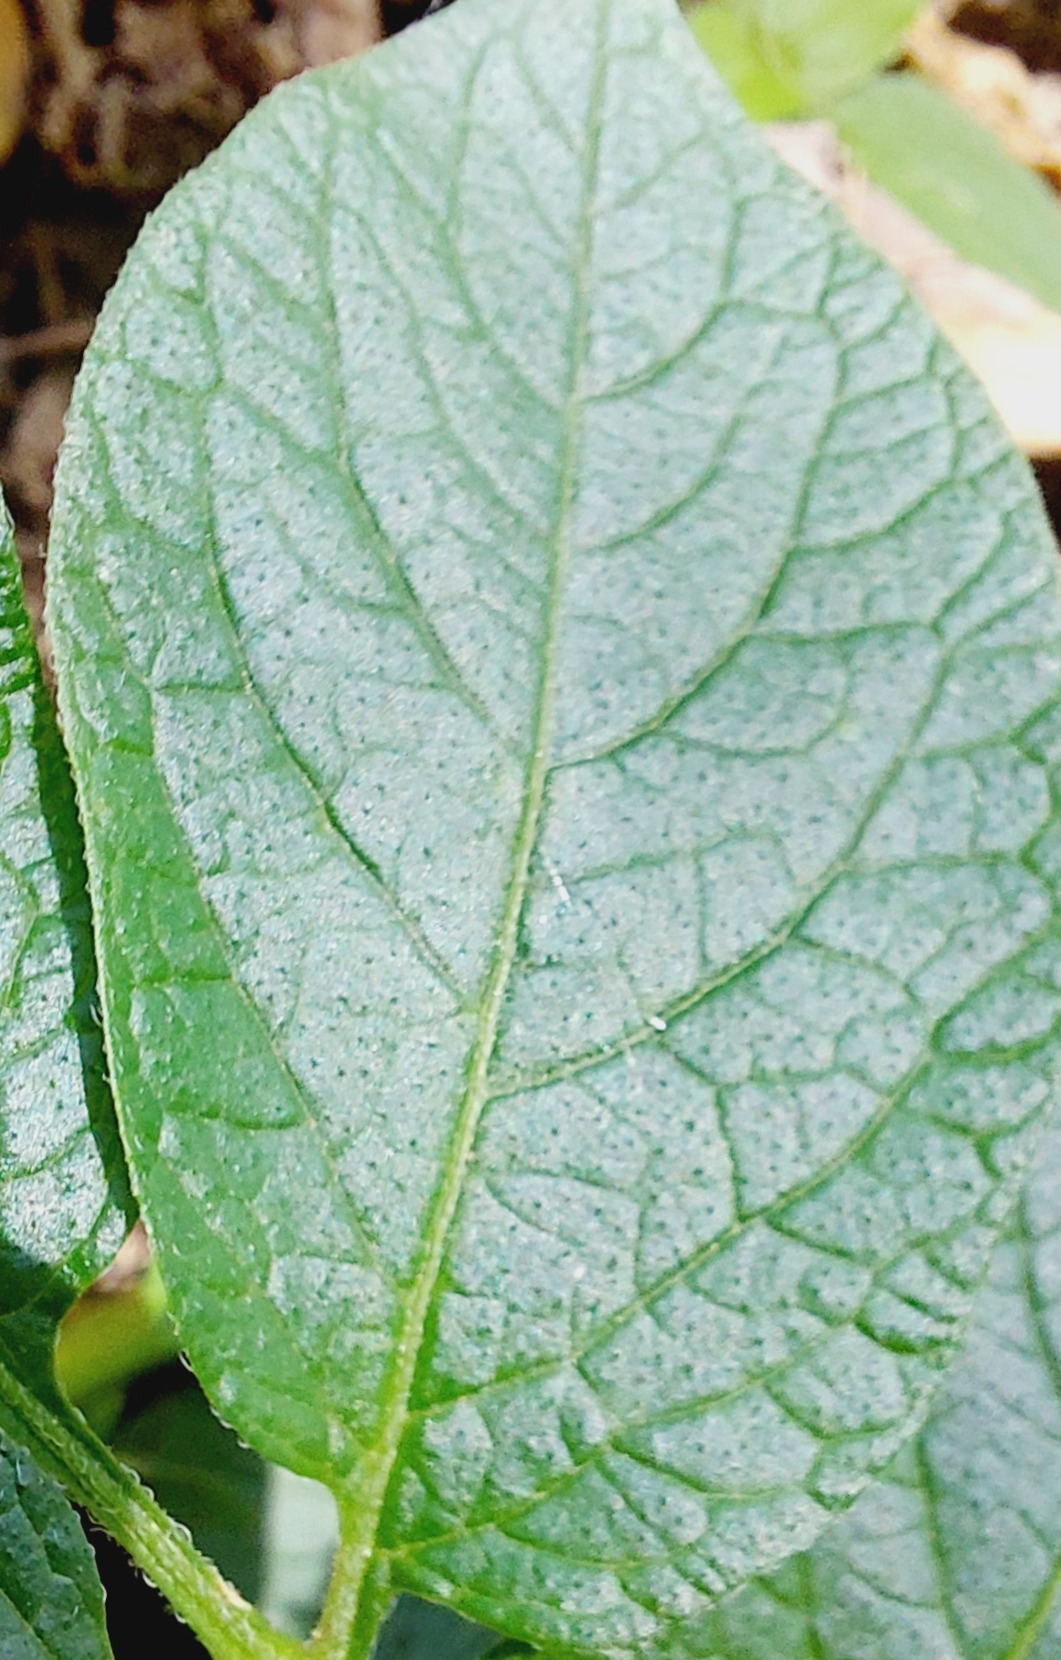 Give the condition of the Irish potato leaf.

healthy
